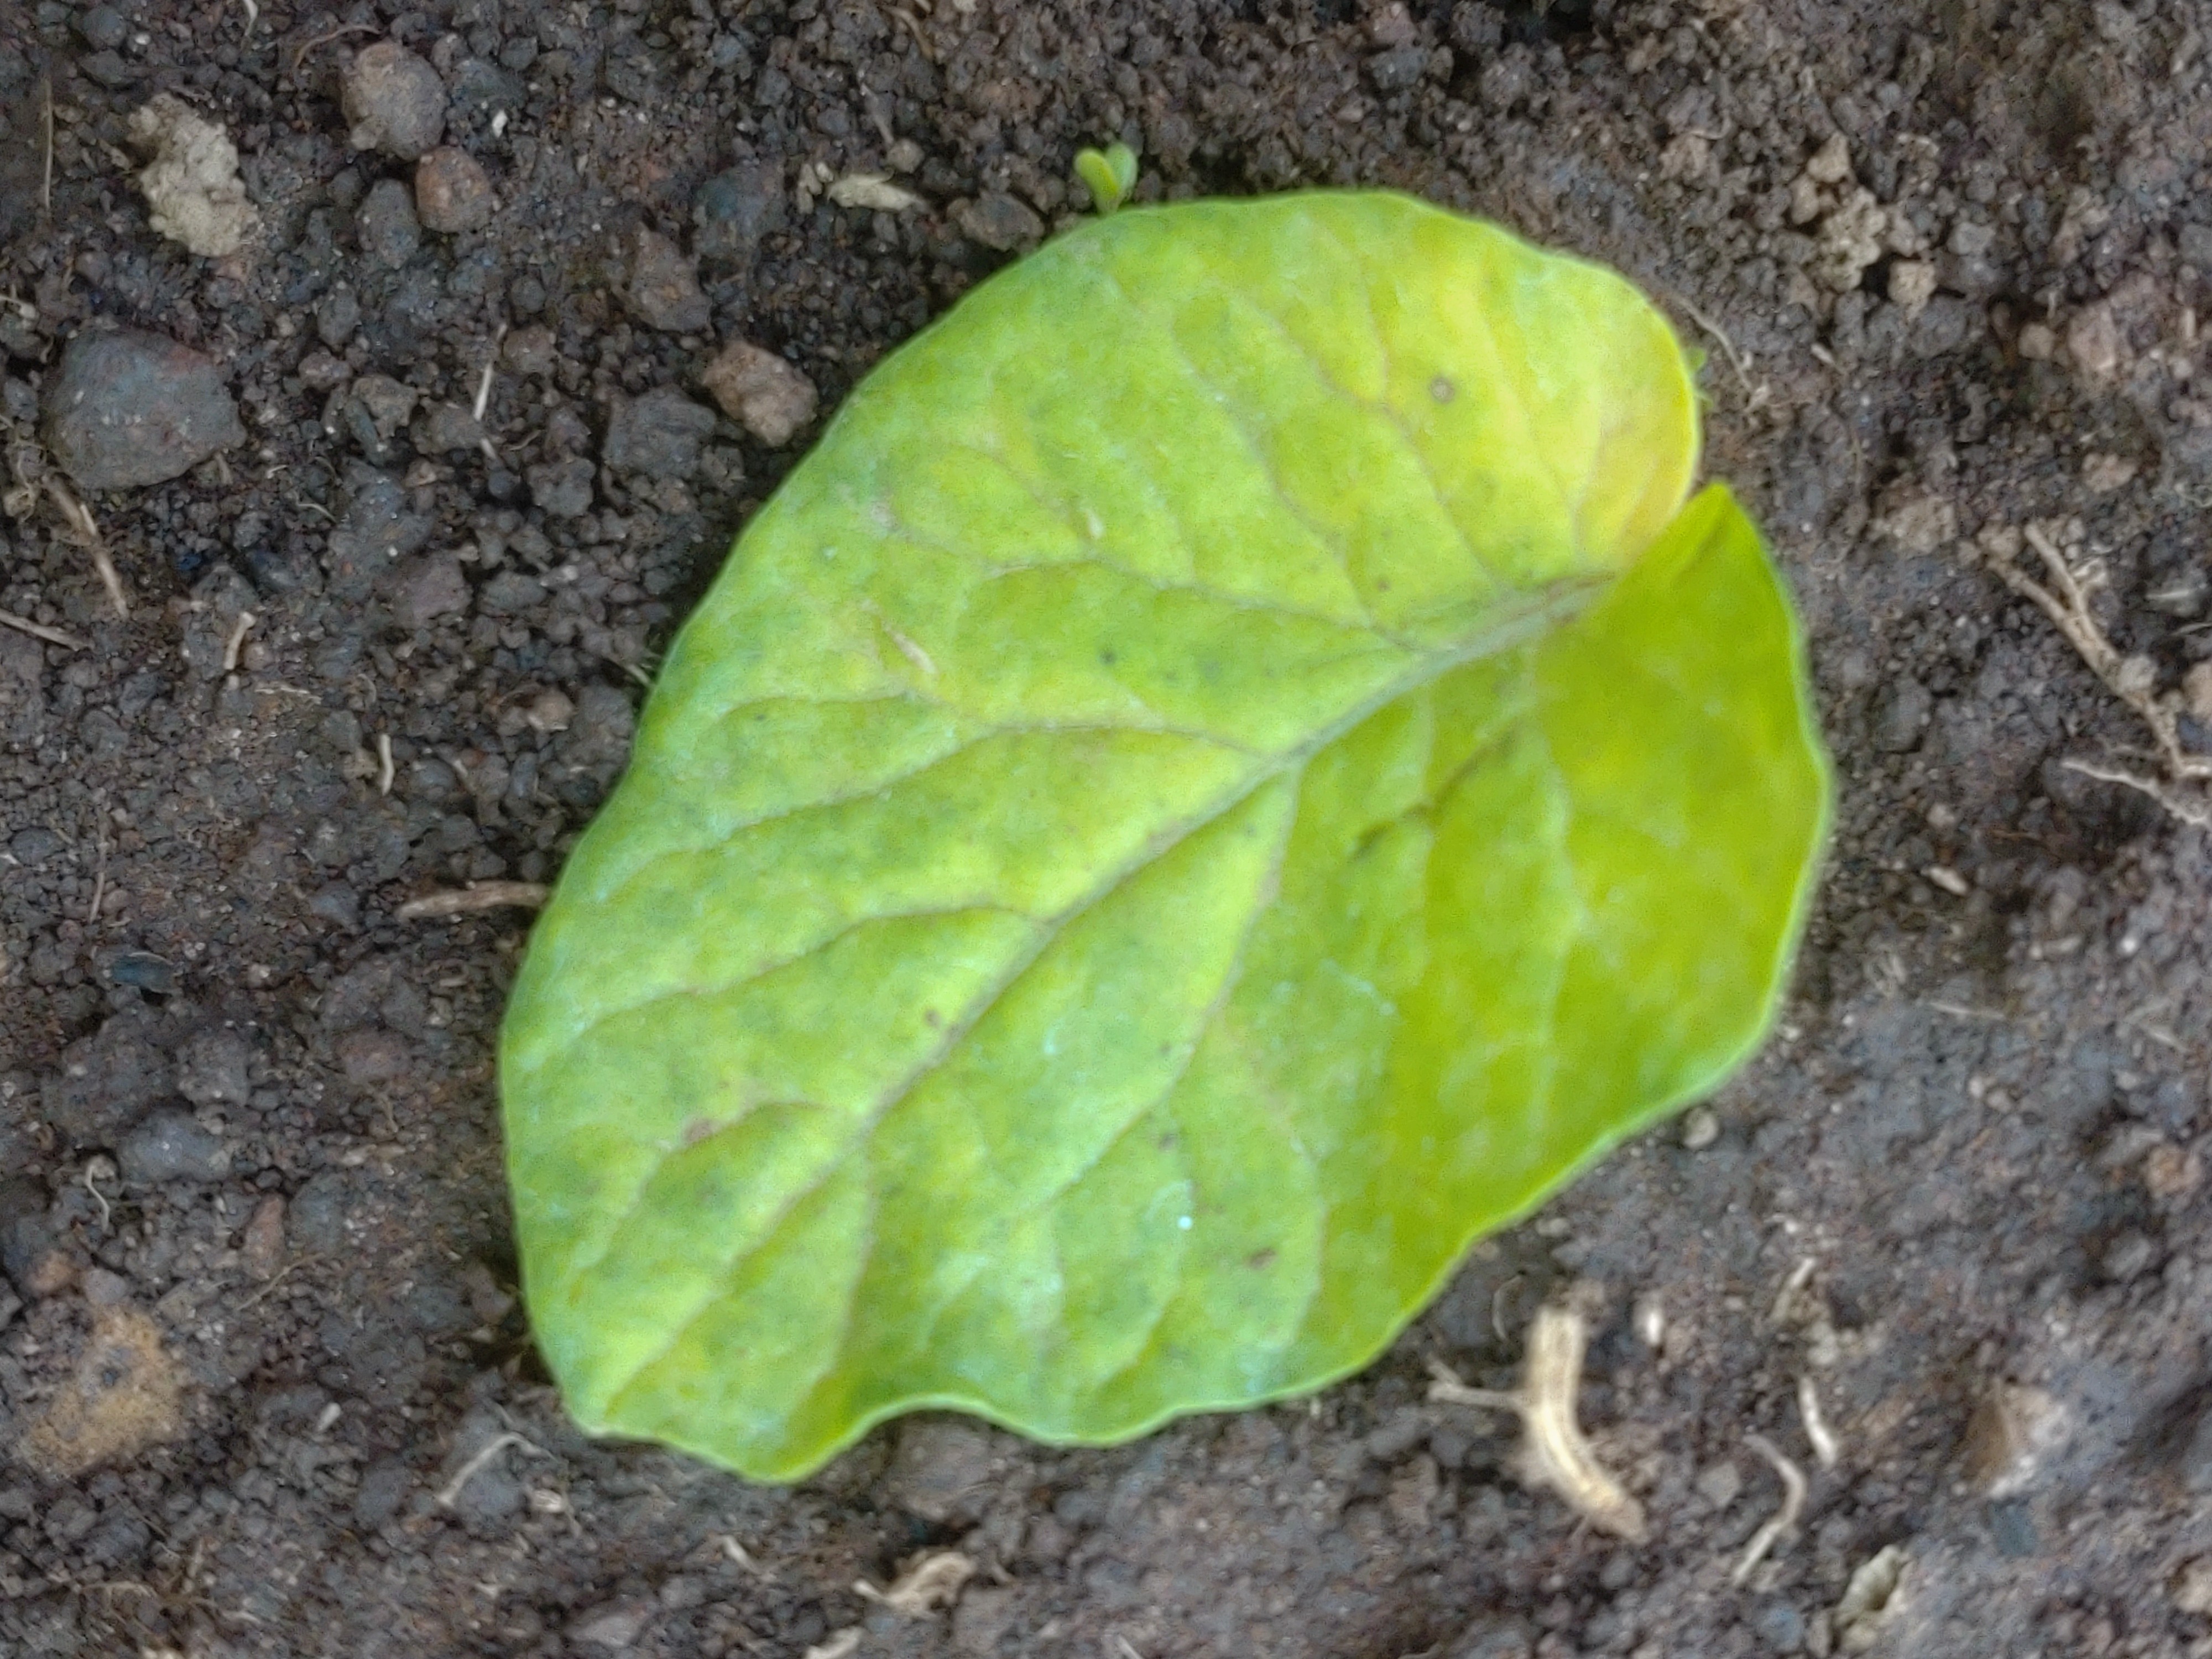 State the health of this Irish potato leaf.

late blight
